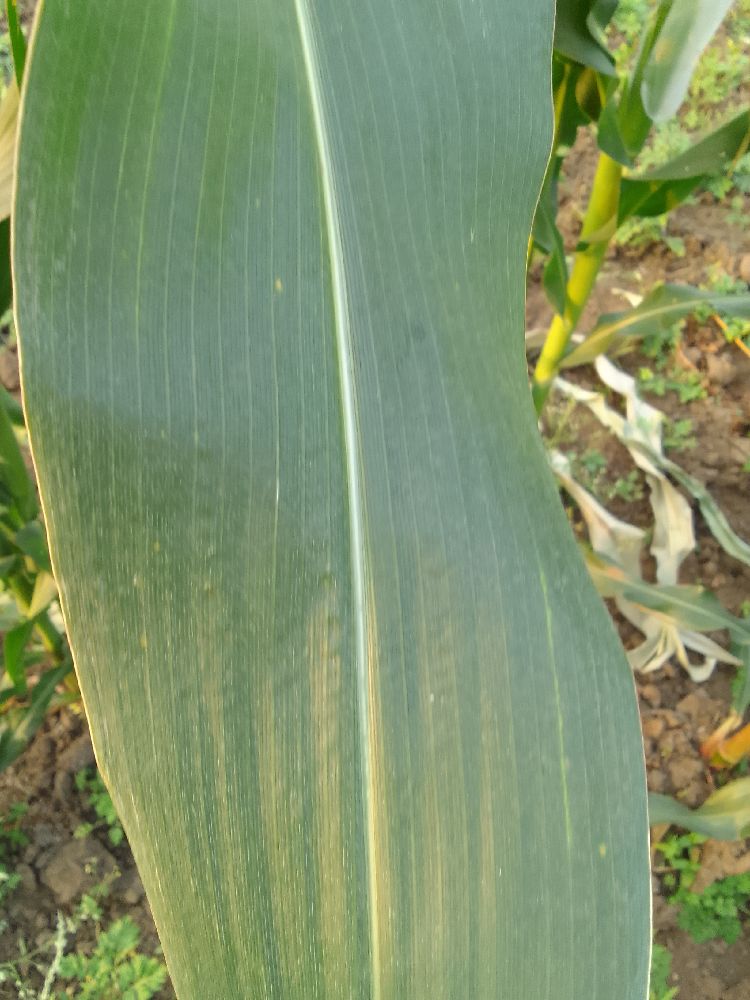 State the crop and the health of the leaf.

maize, healthy
